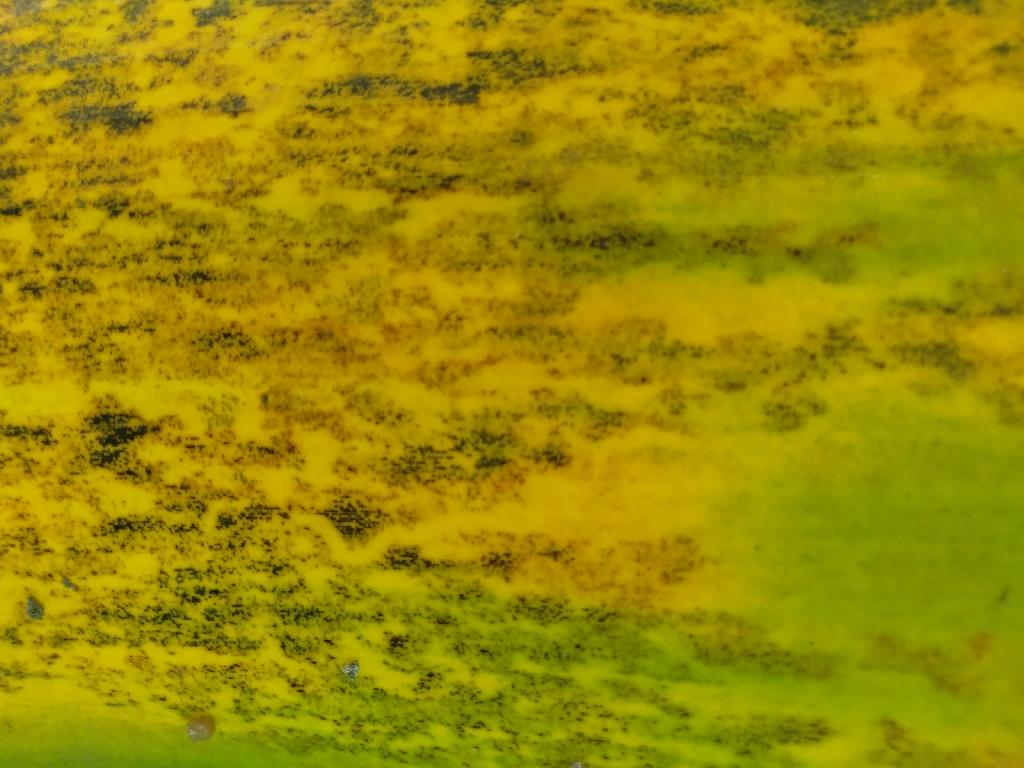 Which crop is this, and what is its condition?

banana, black sigatoka
